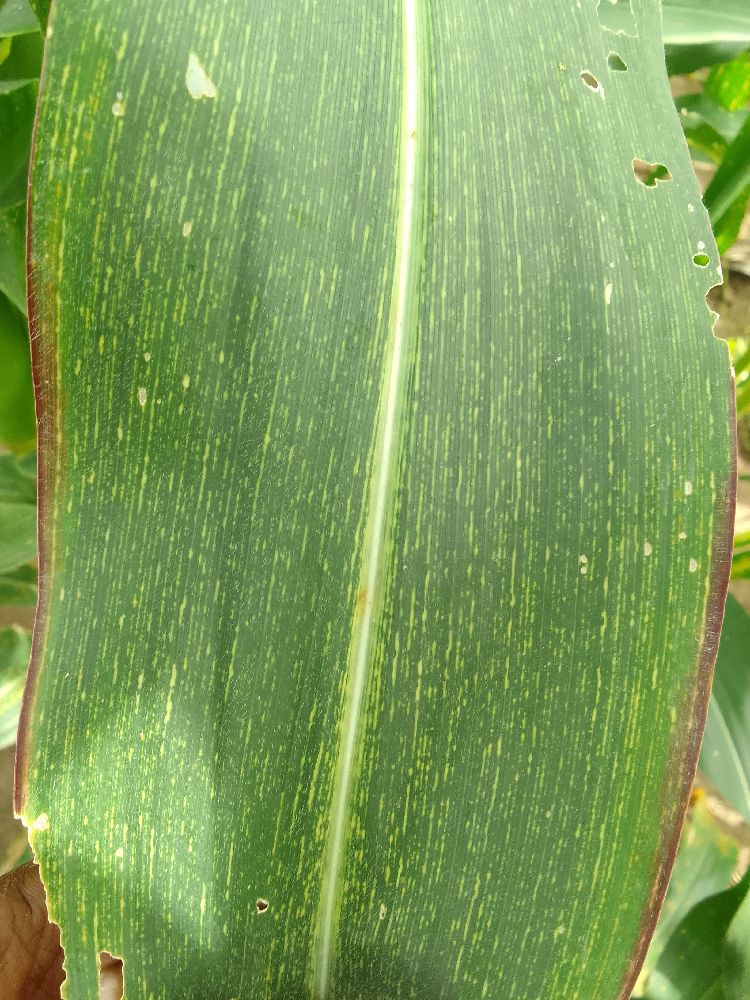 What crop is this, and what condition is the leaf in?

maize, maize streak virus
